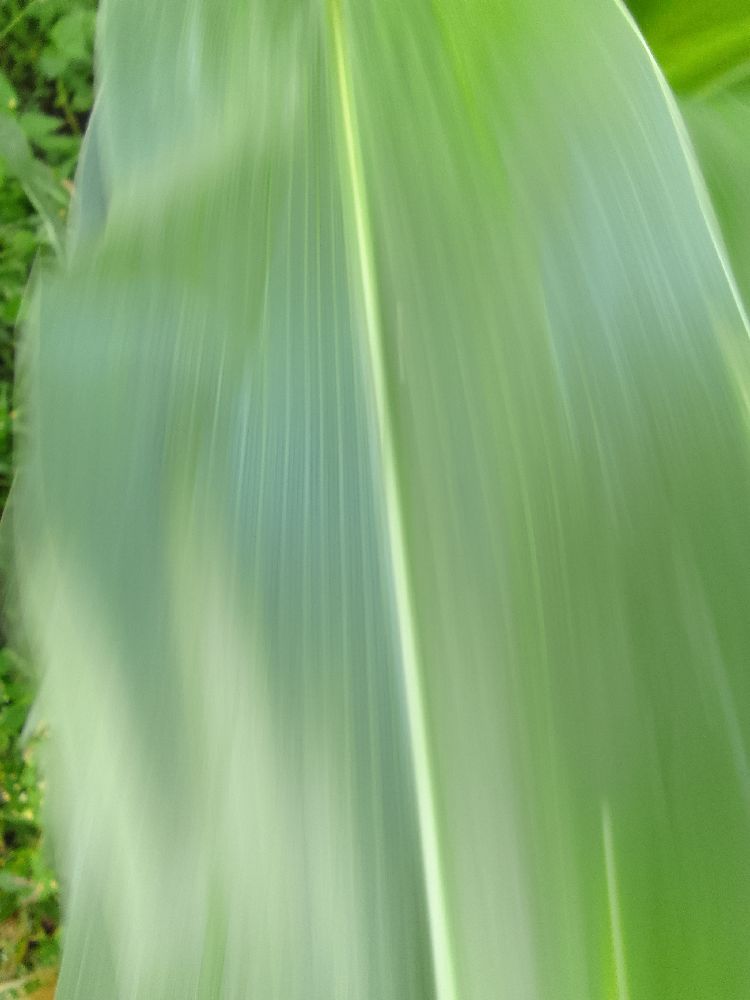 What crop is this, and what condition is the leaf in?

common bean, healthy
